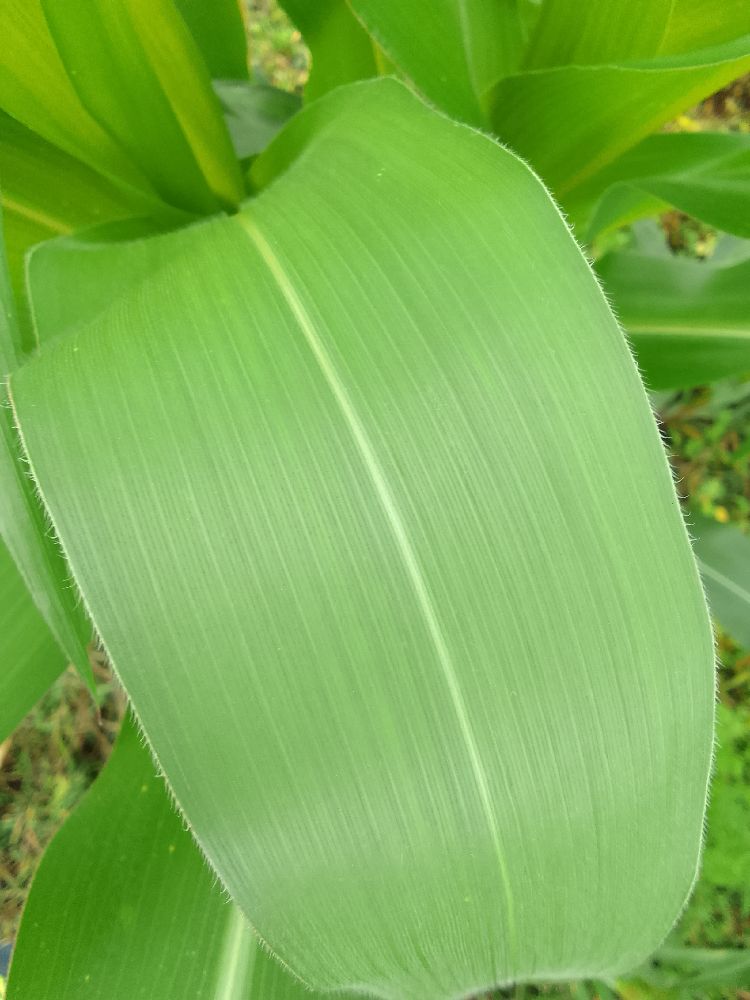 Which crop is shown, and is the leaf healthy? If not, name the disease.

maize, healthy
